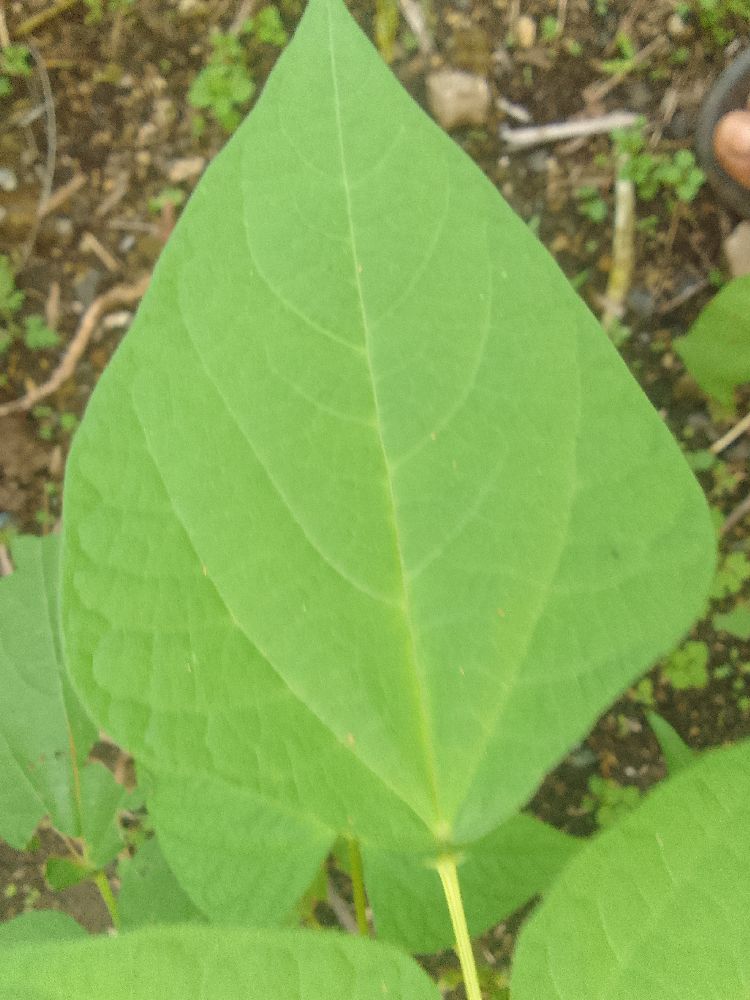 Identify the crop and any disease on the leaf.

common bean, healthy
